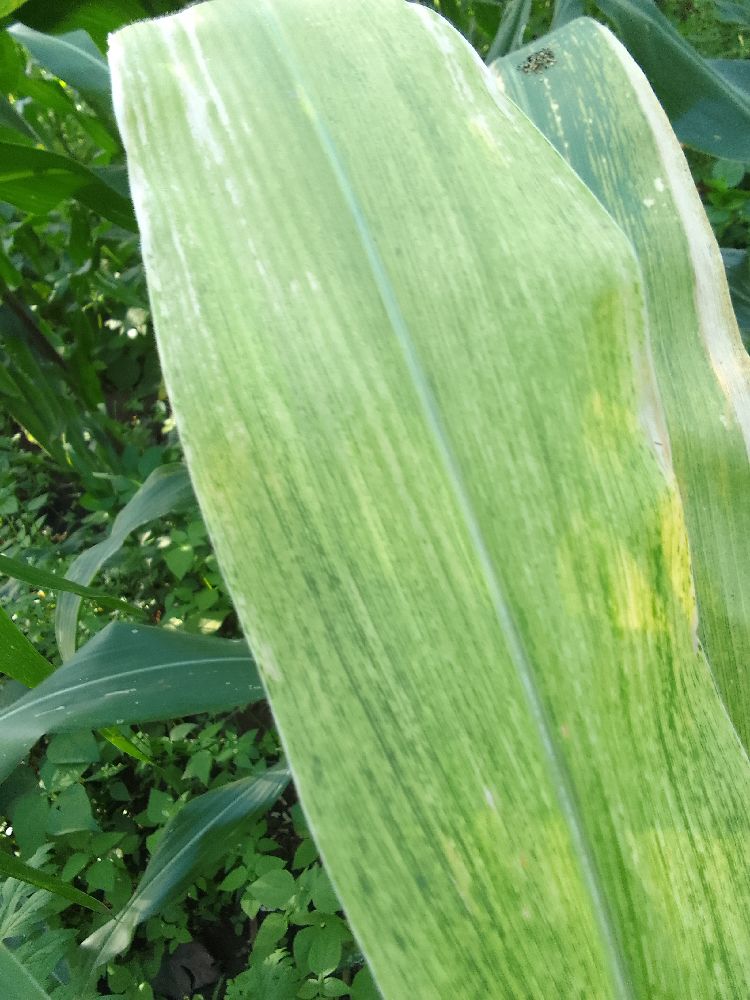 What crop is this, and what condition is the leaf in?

maize, maize lethal necrosis
